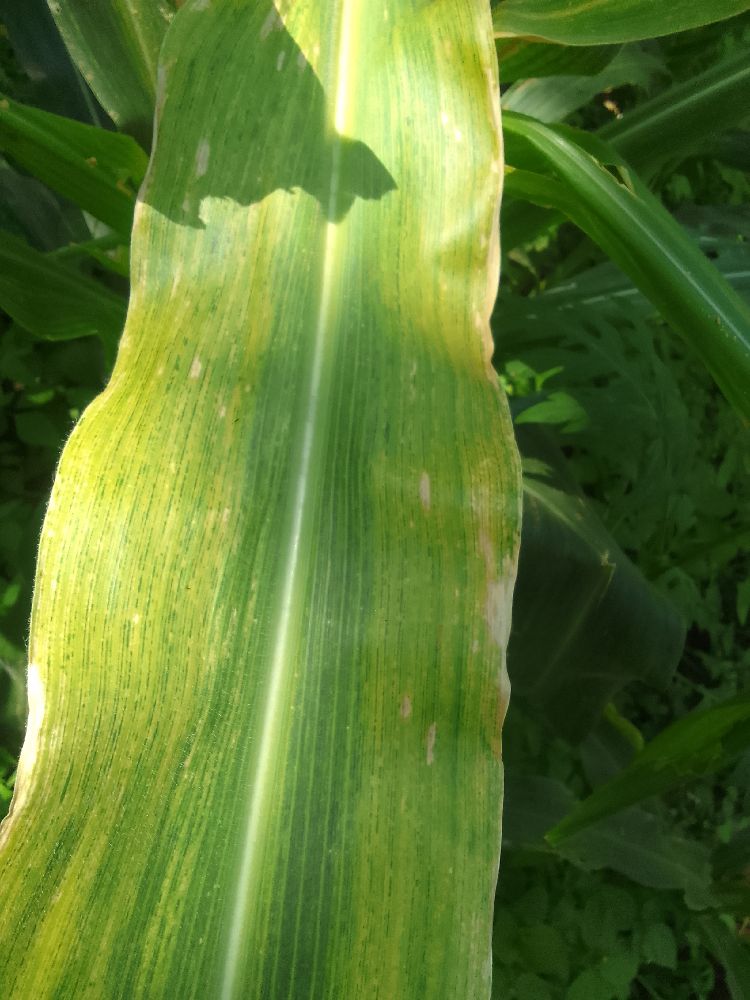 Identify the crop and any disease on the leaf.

maize, maize lethal necrosis
